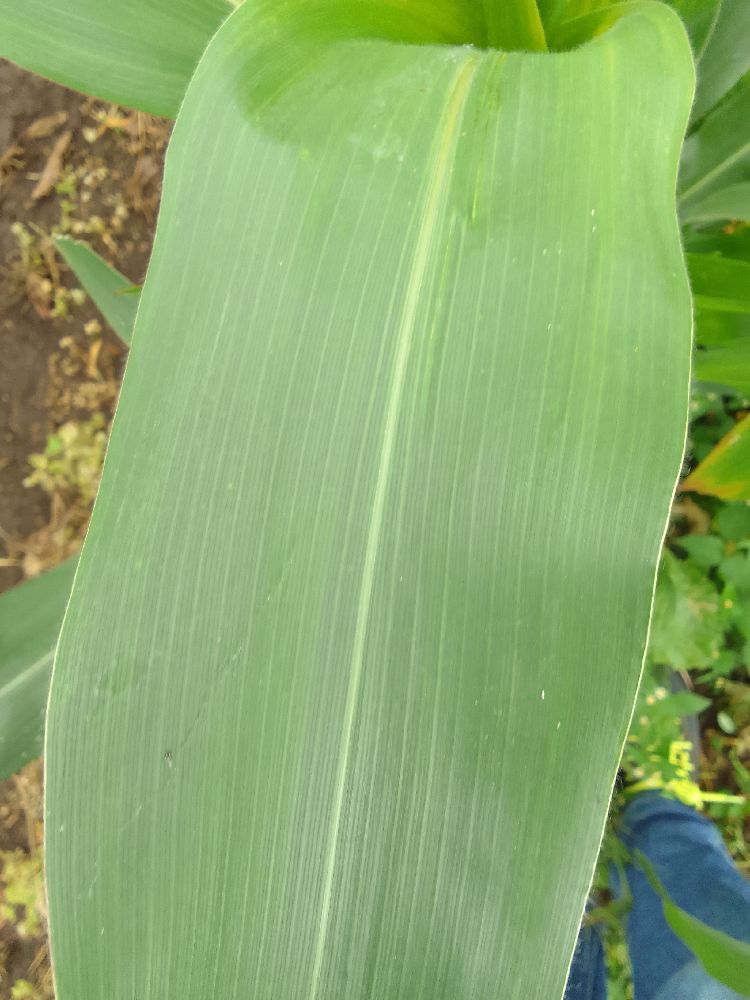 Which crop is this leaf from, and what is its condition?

maize, healthy
